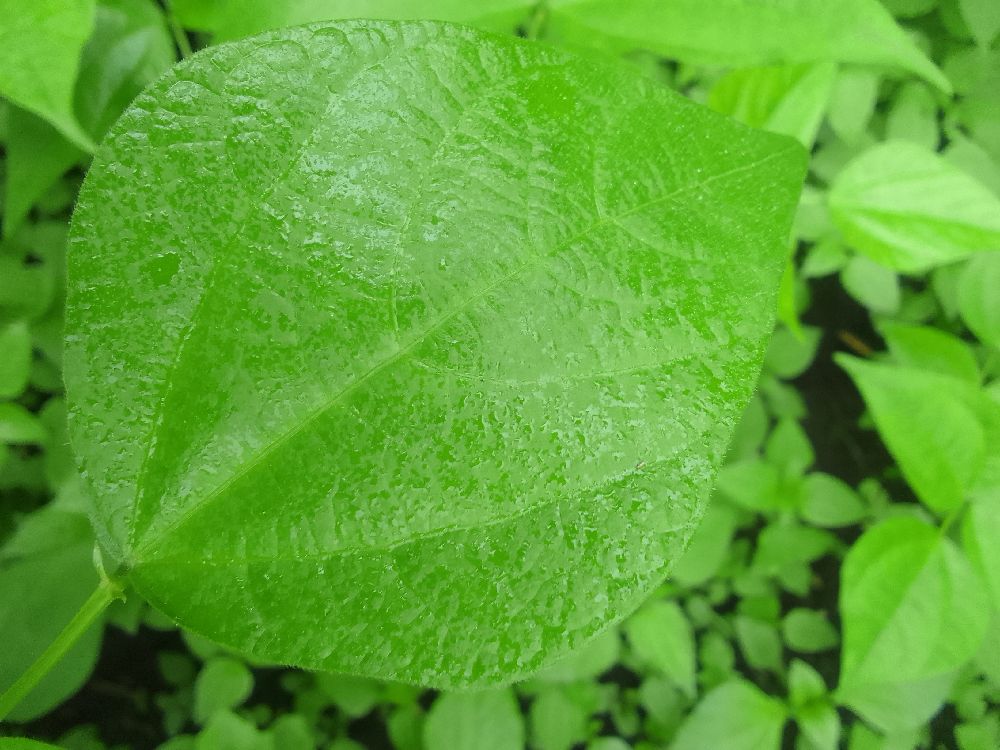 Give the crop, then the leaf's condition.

common bean, healthy
